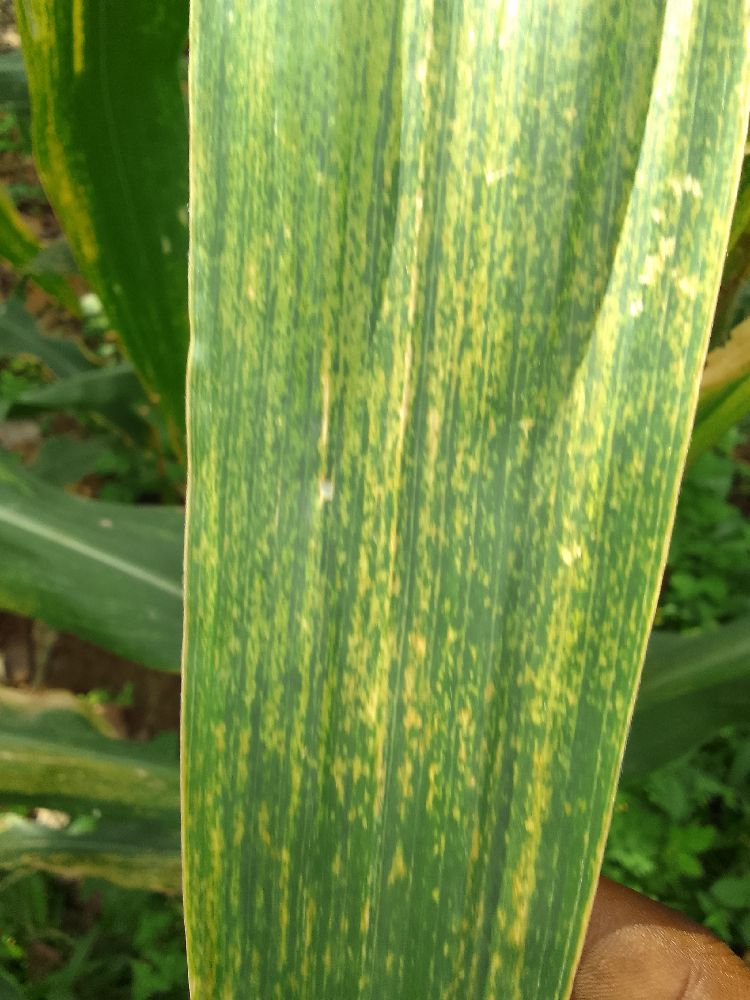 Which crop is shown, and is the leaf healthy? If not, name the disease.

maize, maize lethal necrosis
